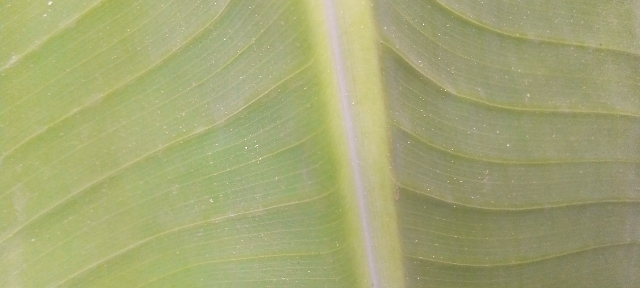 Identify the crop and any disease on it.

banana, healthy
